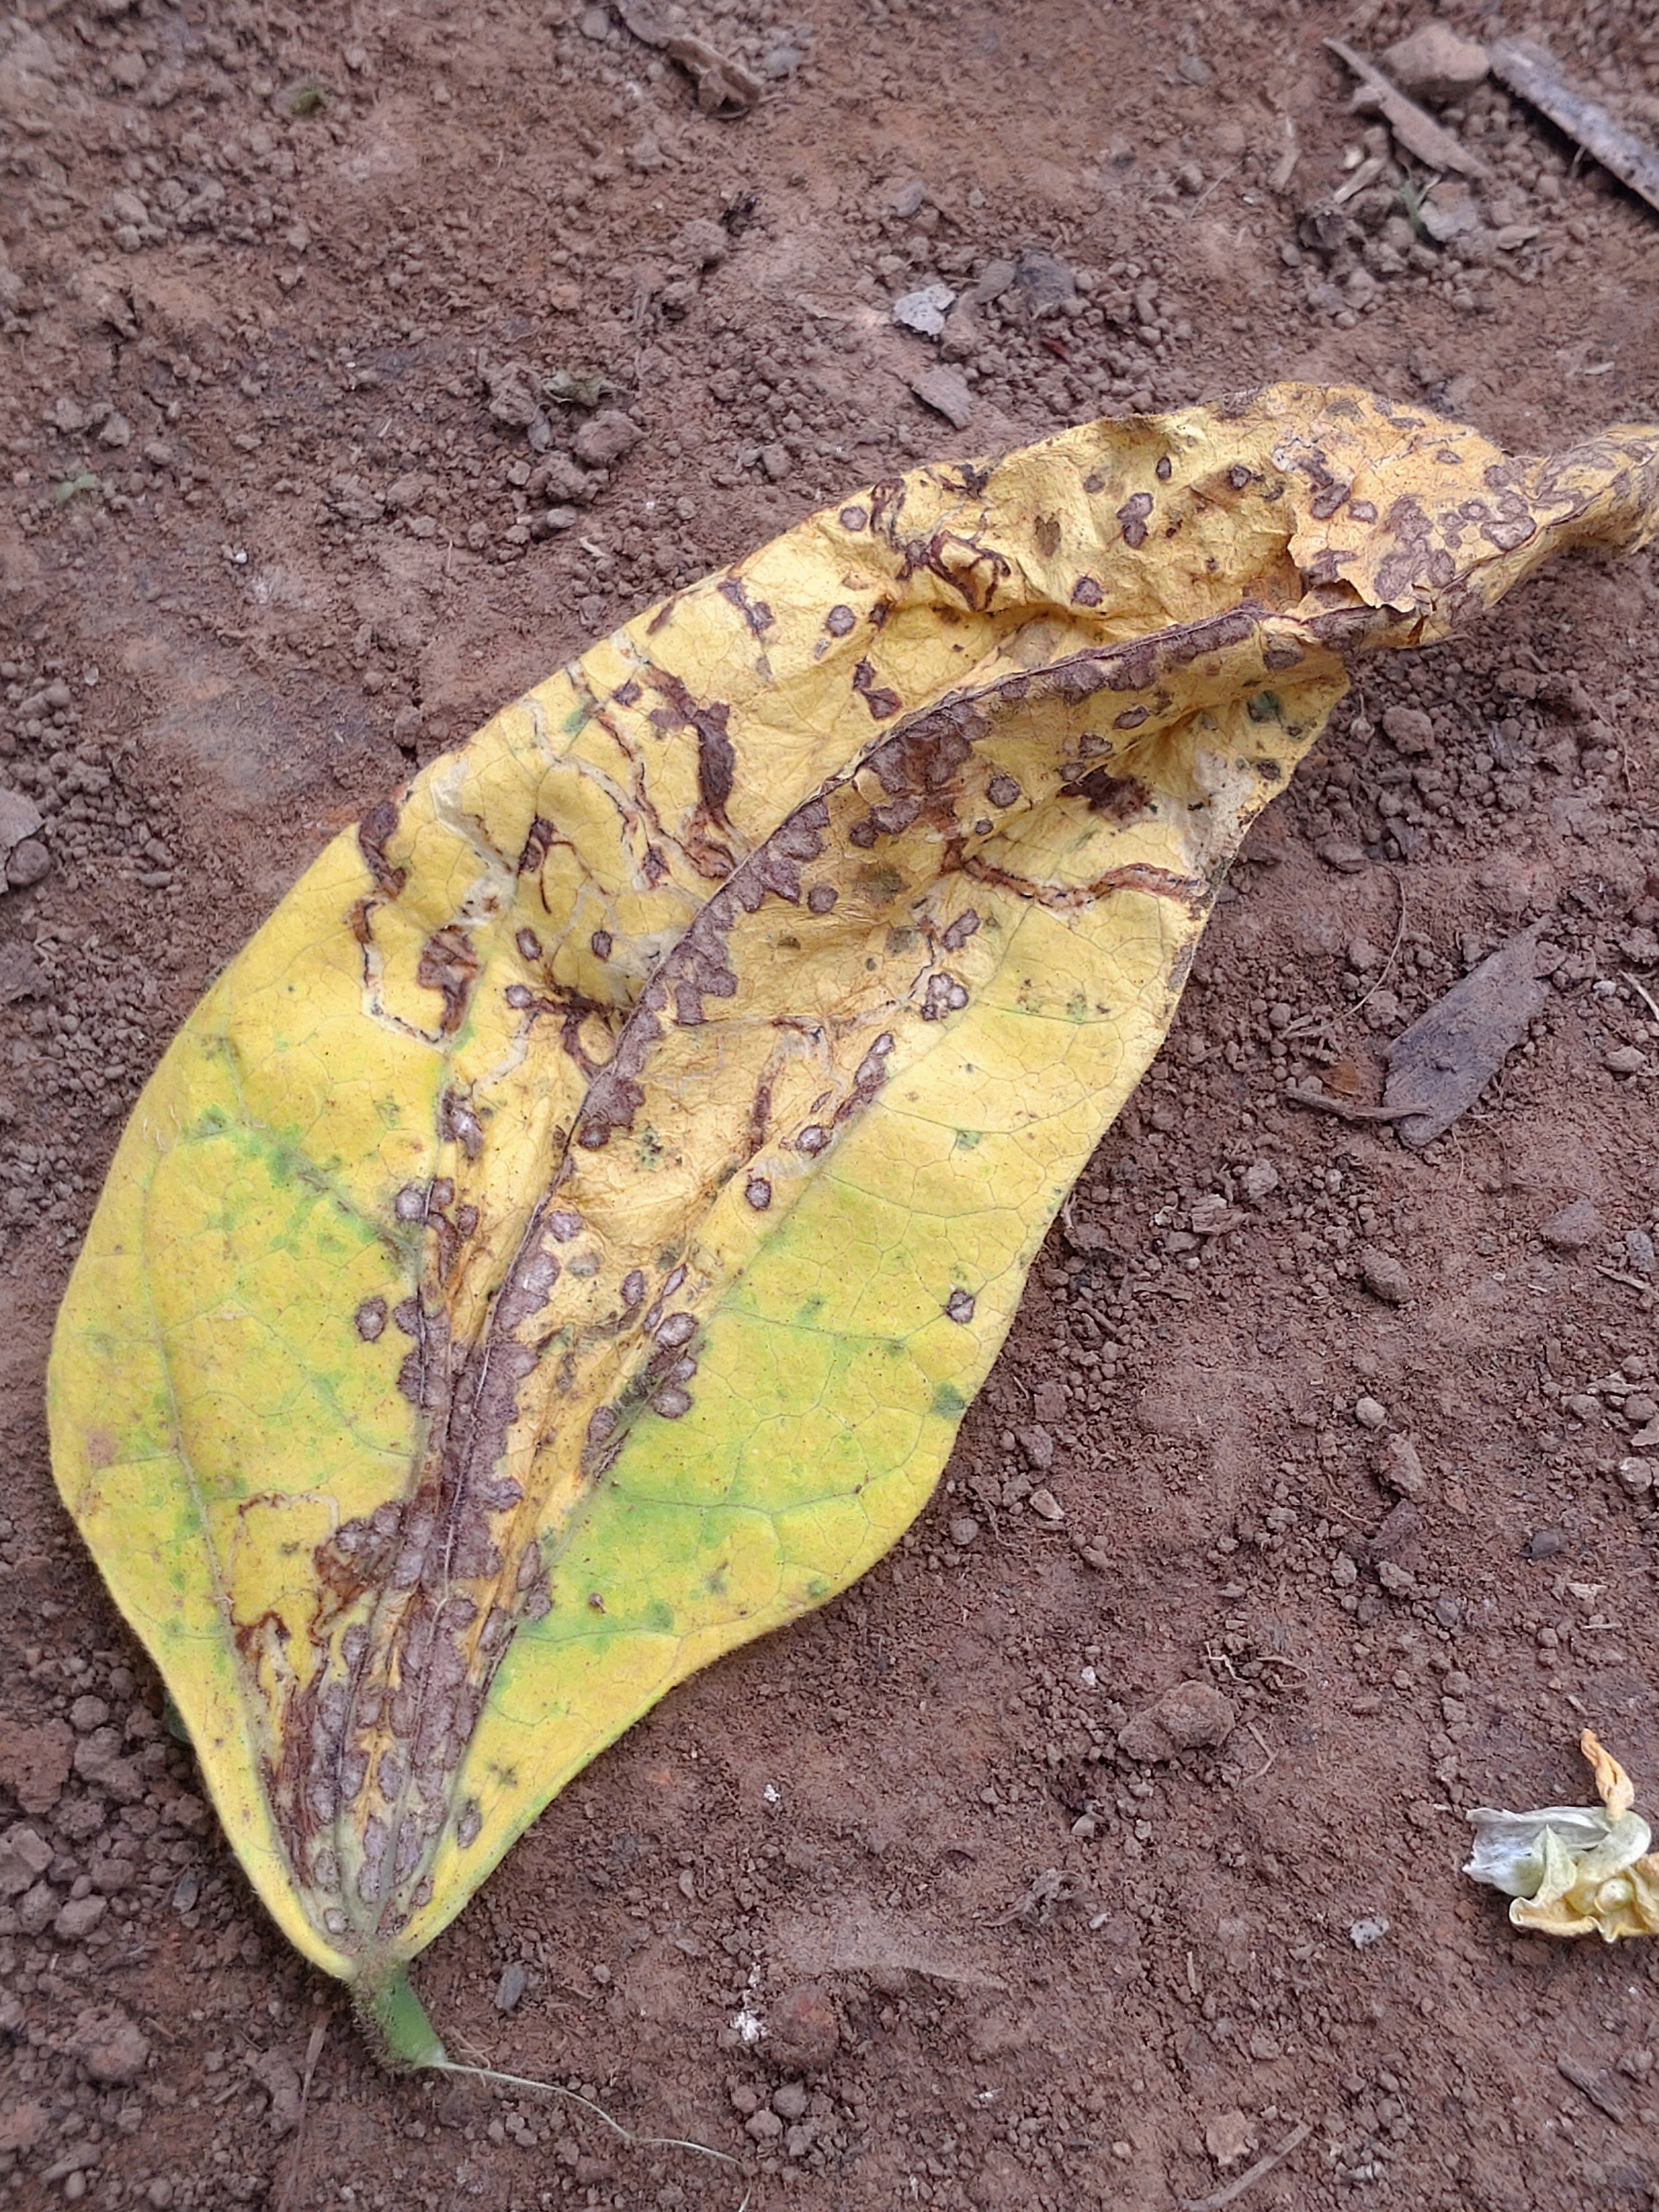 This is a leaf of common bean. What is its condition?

anthracnose
